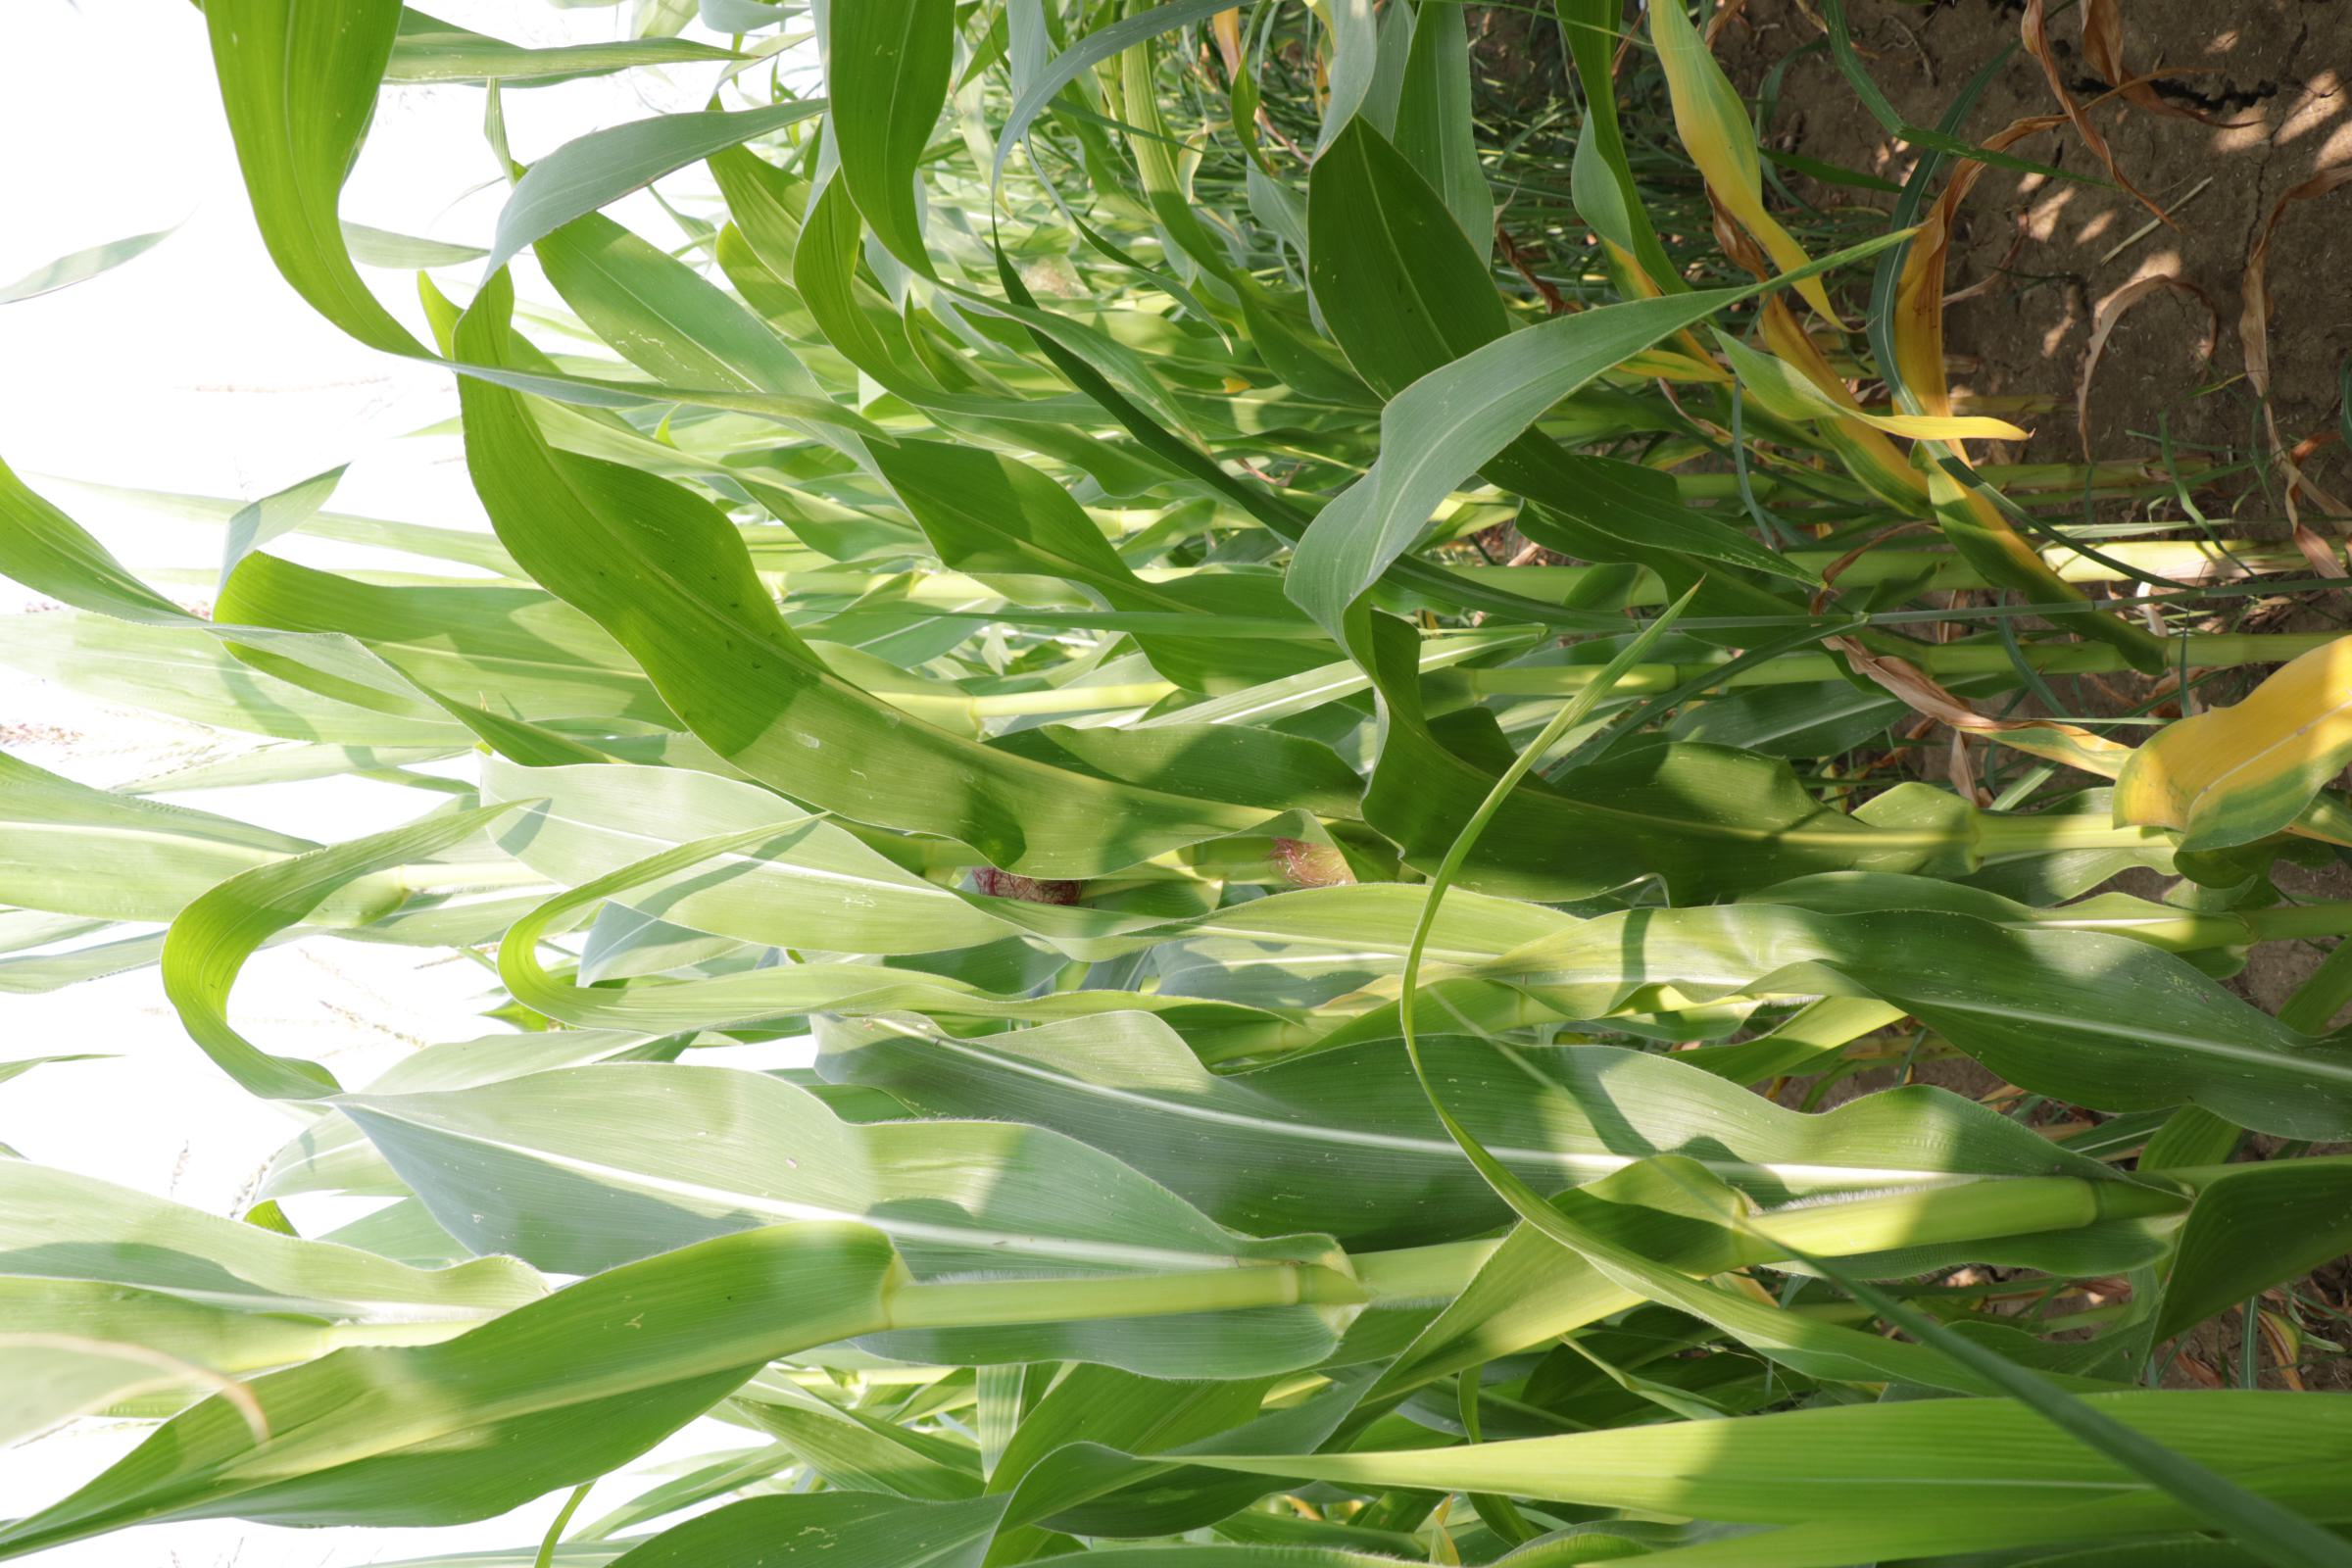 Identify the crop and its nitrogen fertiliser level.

maize, reduced nitrogen fertilisation
